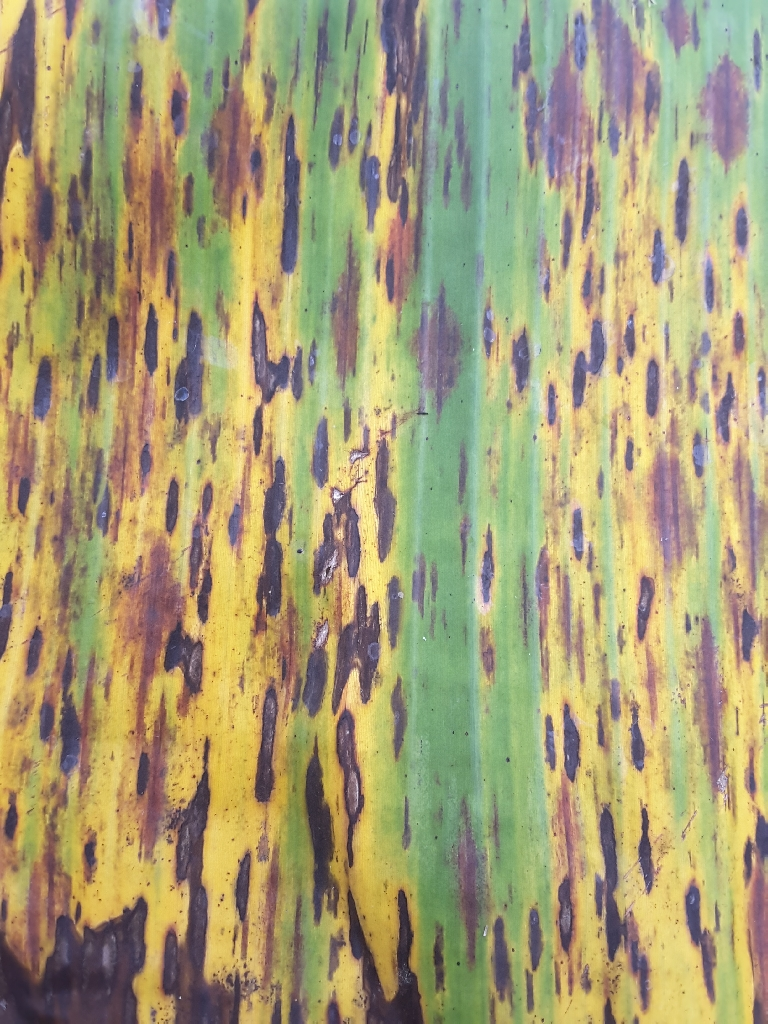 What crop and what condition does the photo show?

banana, black sigatoka
